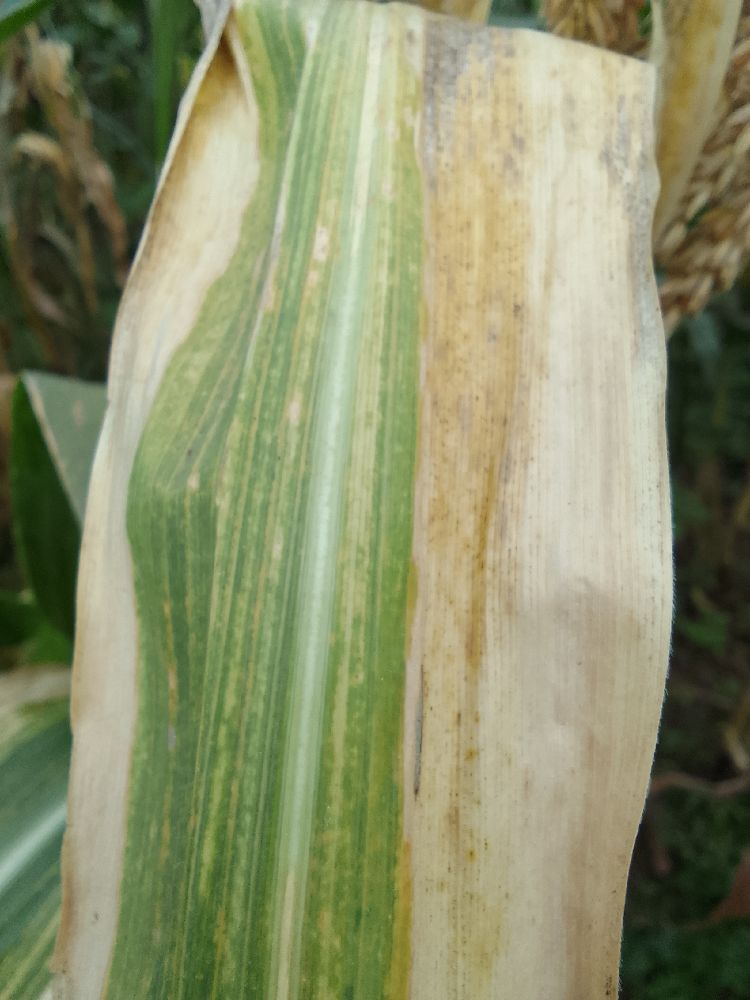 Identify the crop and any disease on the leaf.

maize, maize lethal necrosis
